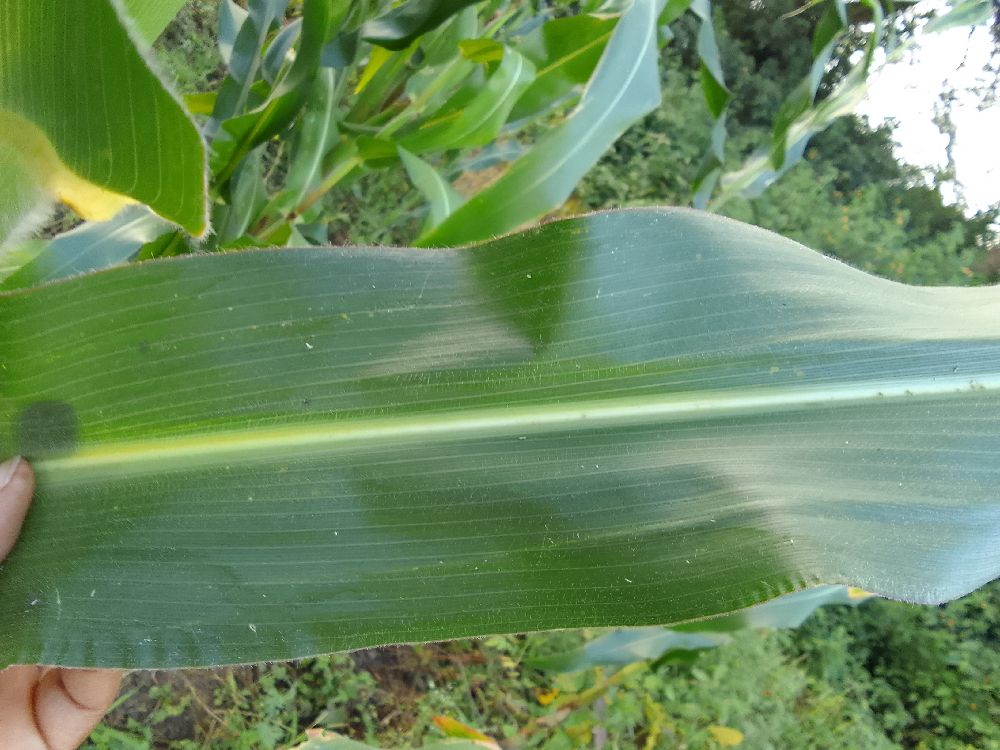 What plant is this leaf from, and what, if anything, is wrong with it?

maize, healthy
